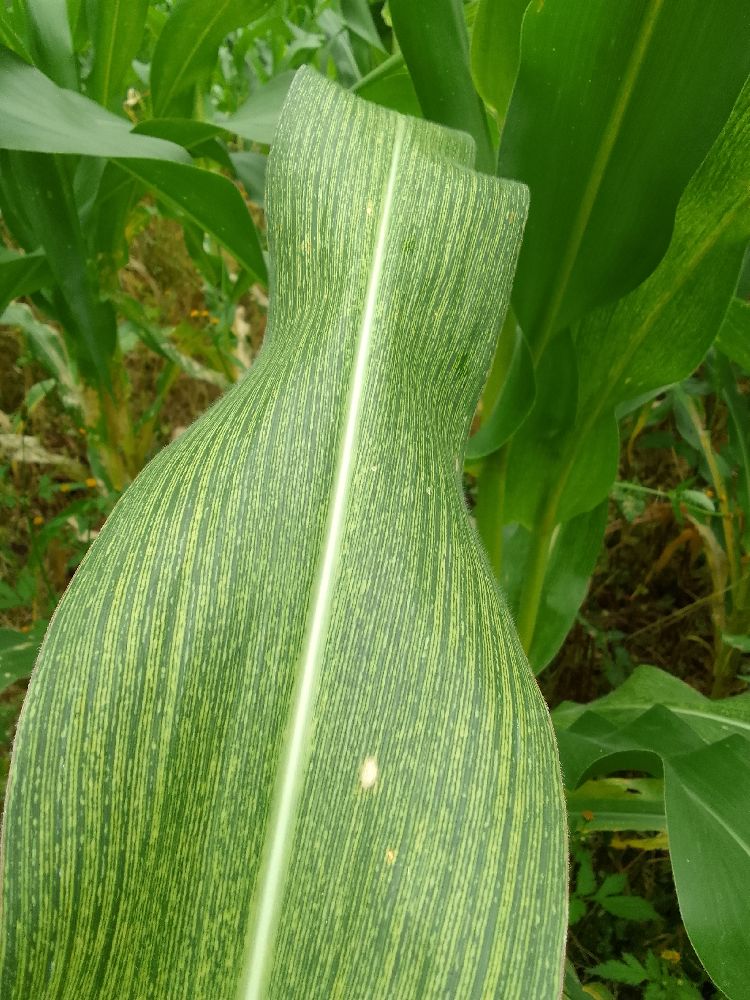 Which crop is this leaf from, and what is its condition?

maize, maize streak virus
